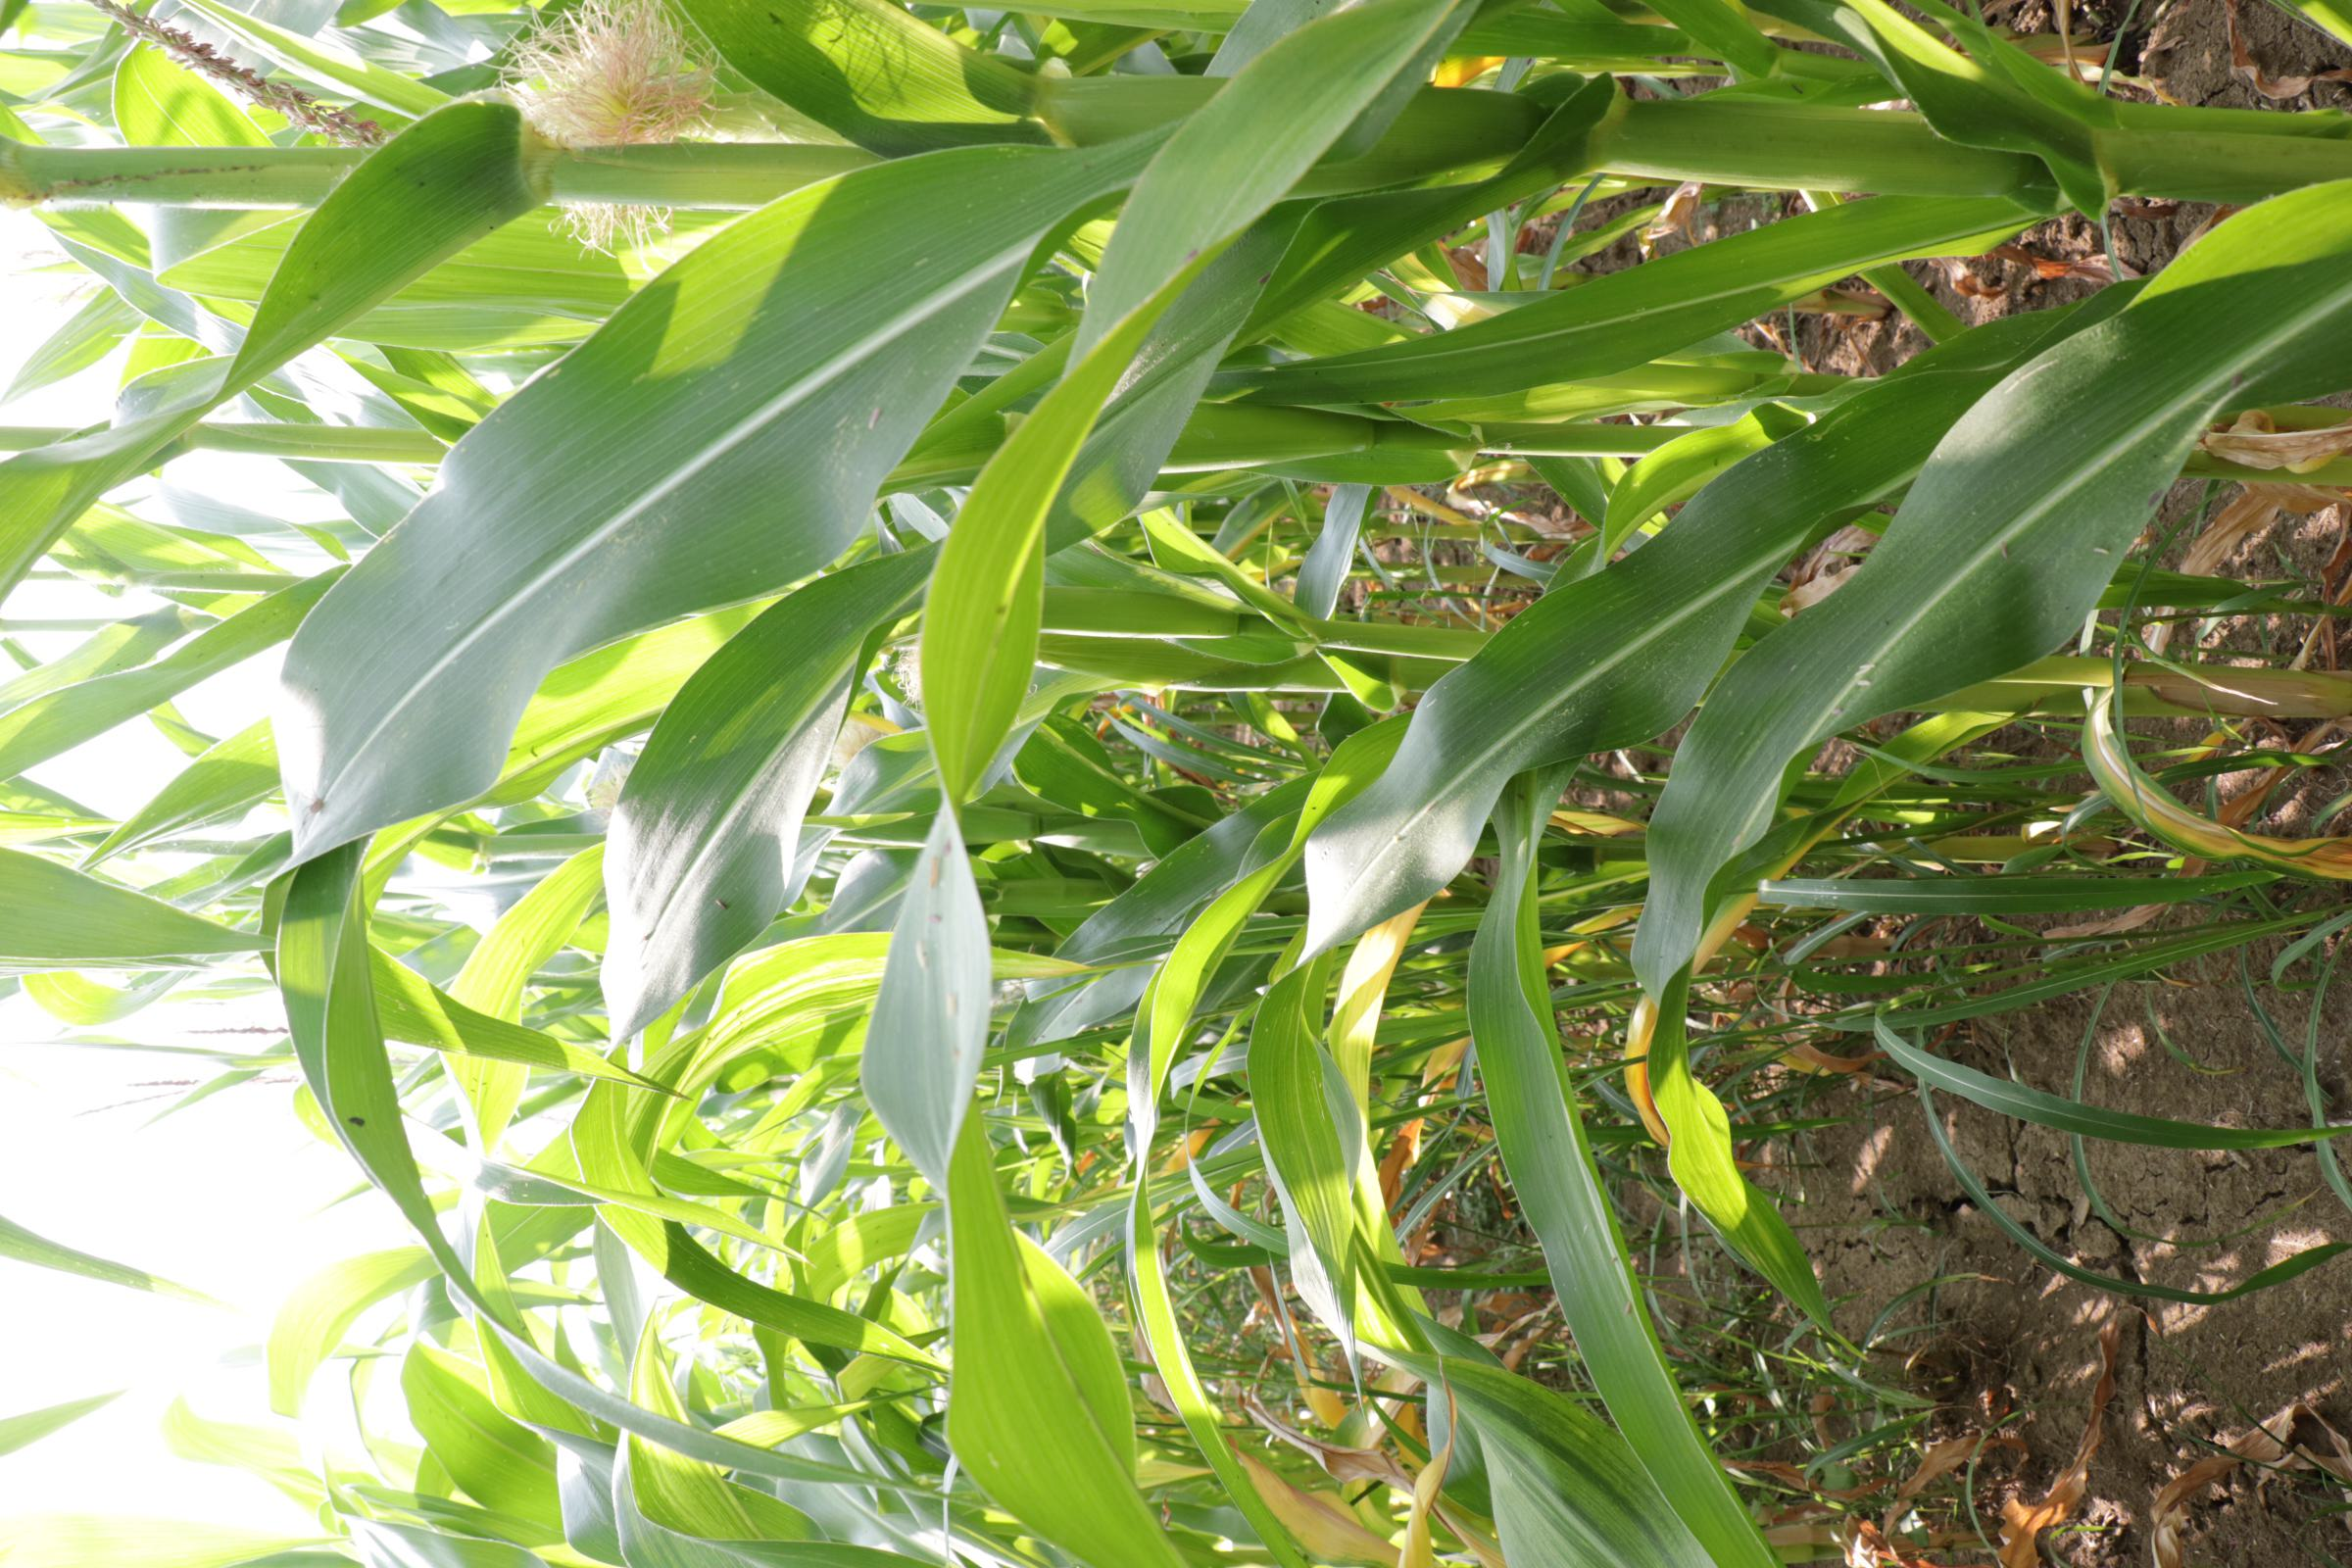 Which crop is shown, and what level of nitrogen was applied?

maize, full nitrogen fertilisation
